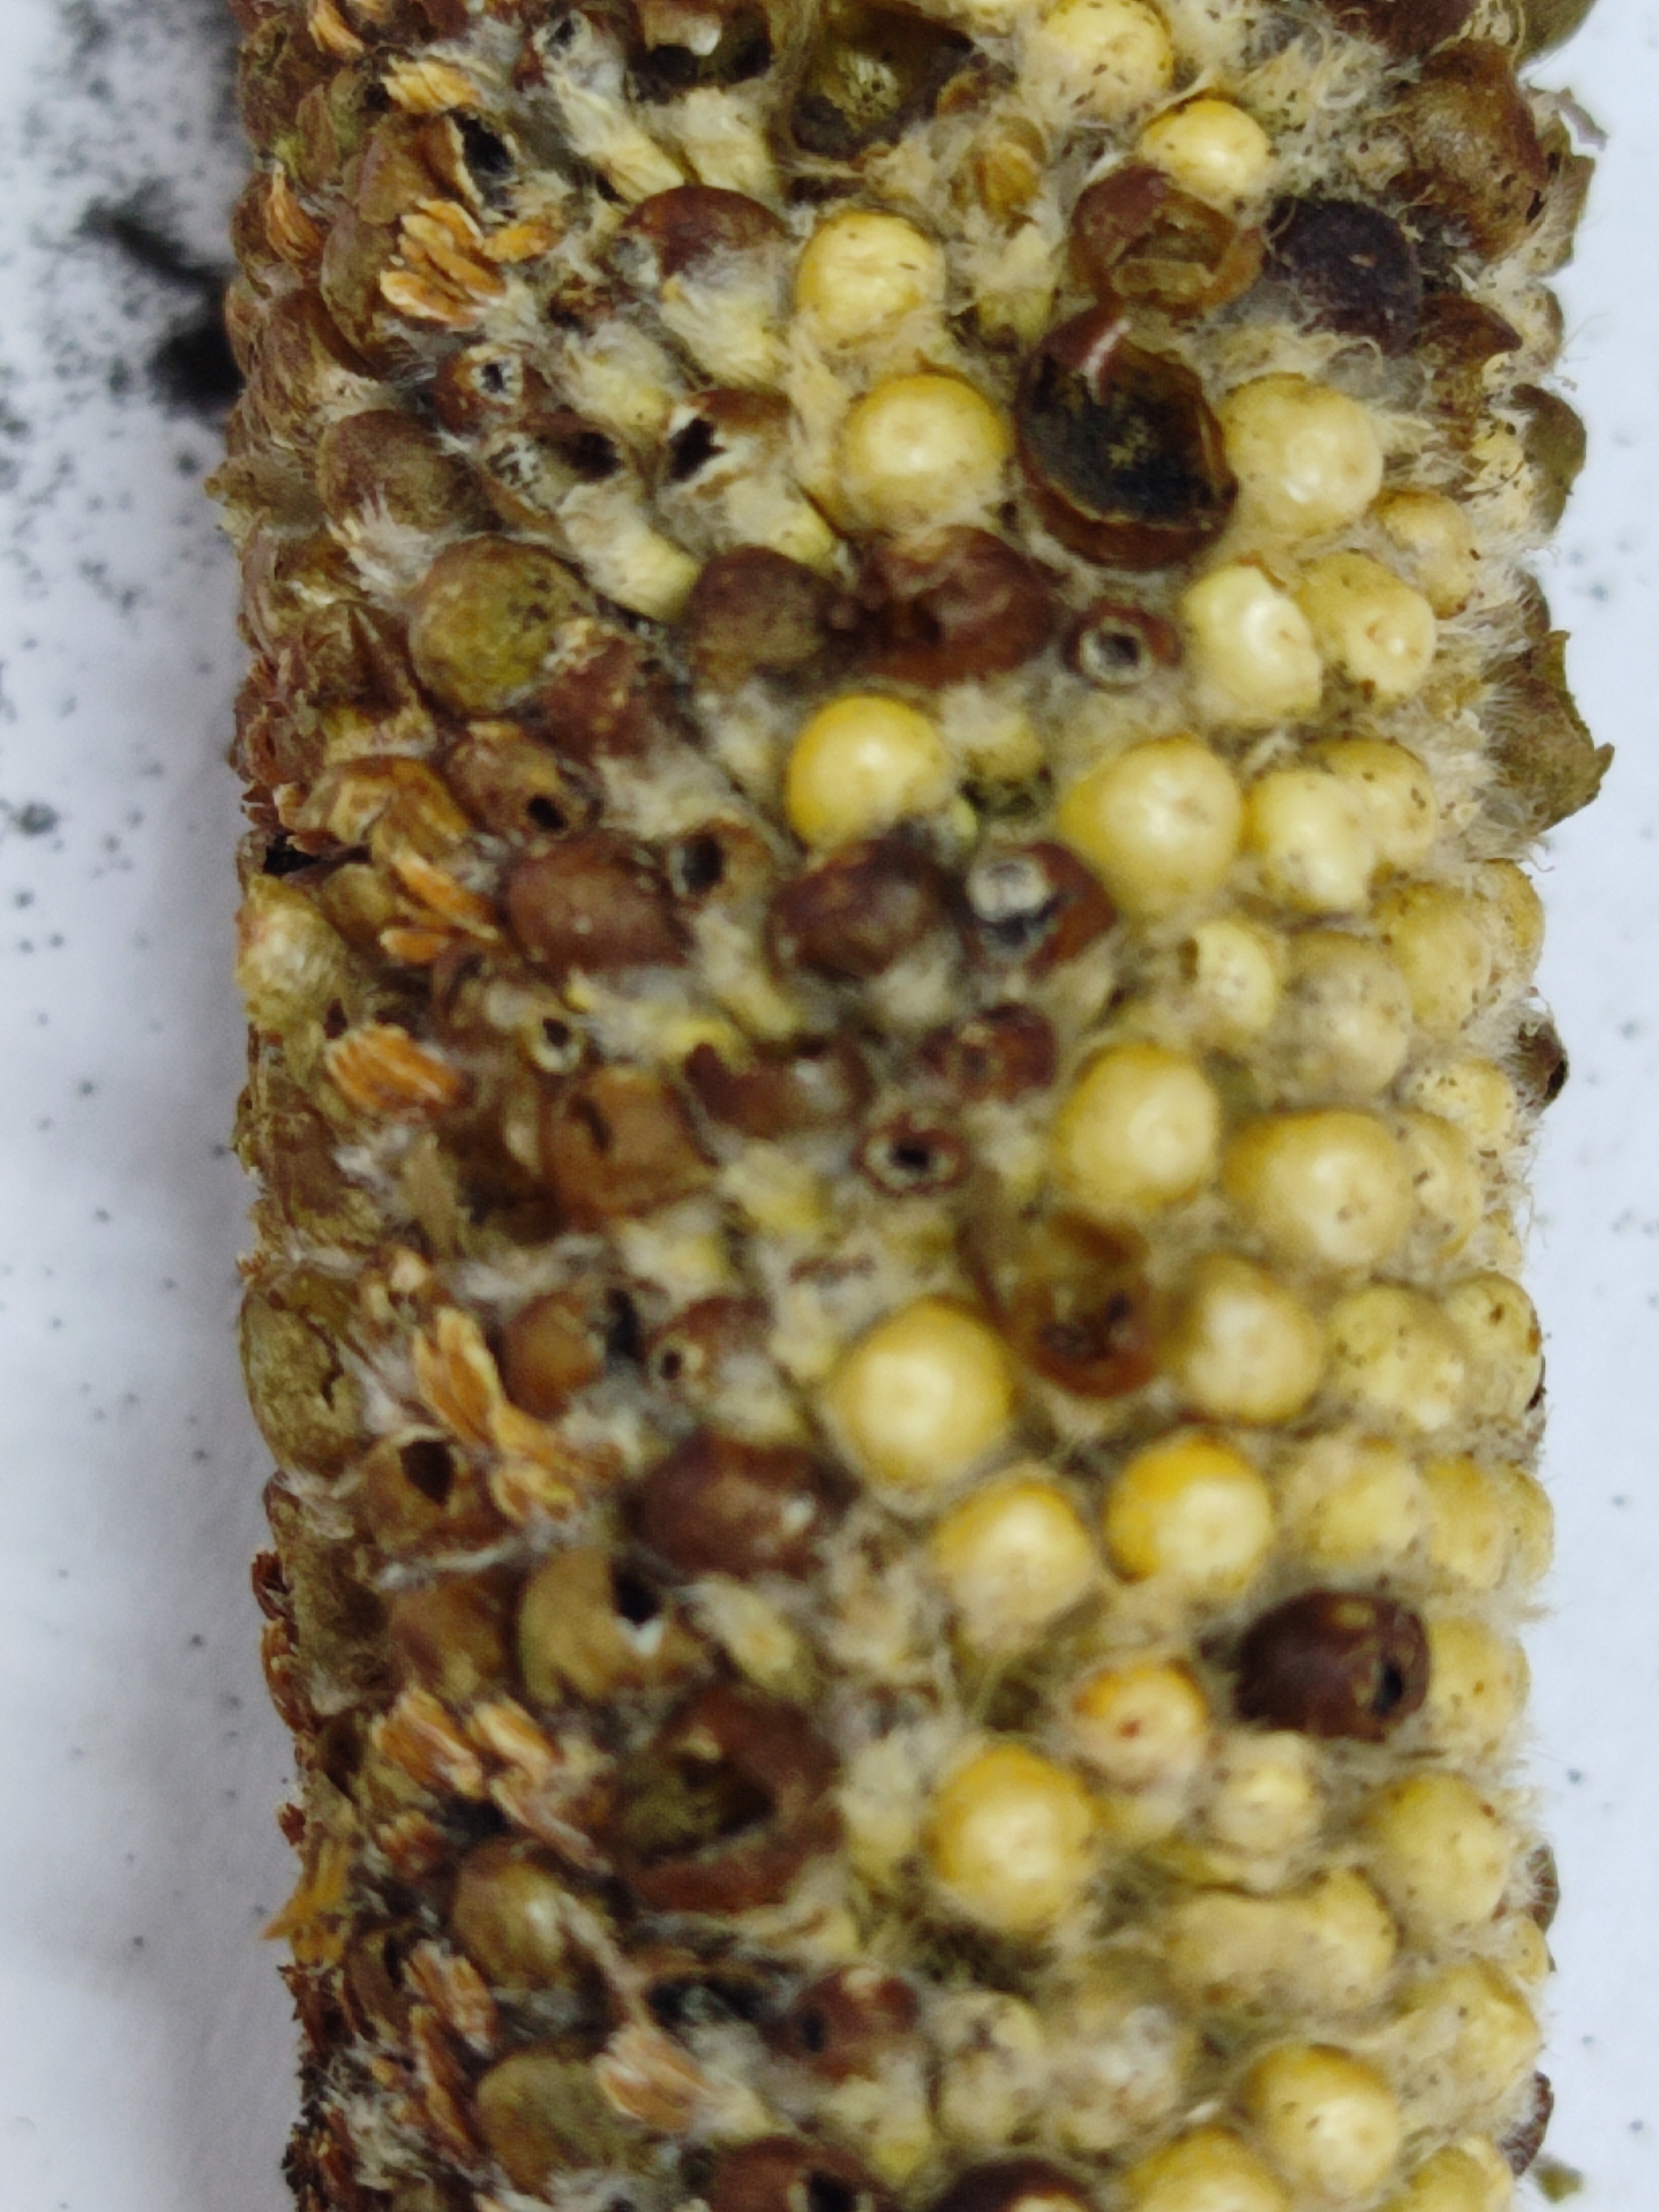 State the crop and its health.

pearl millet, smut
